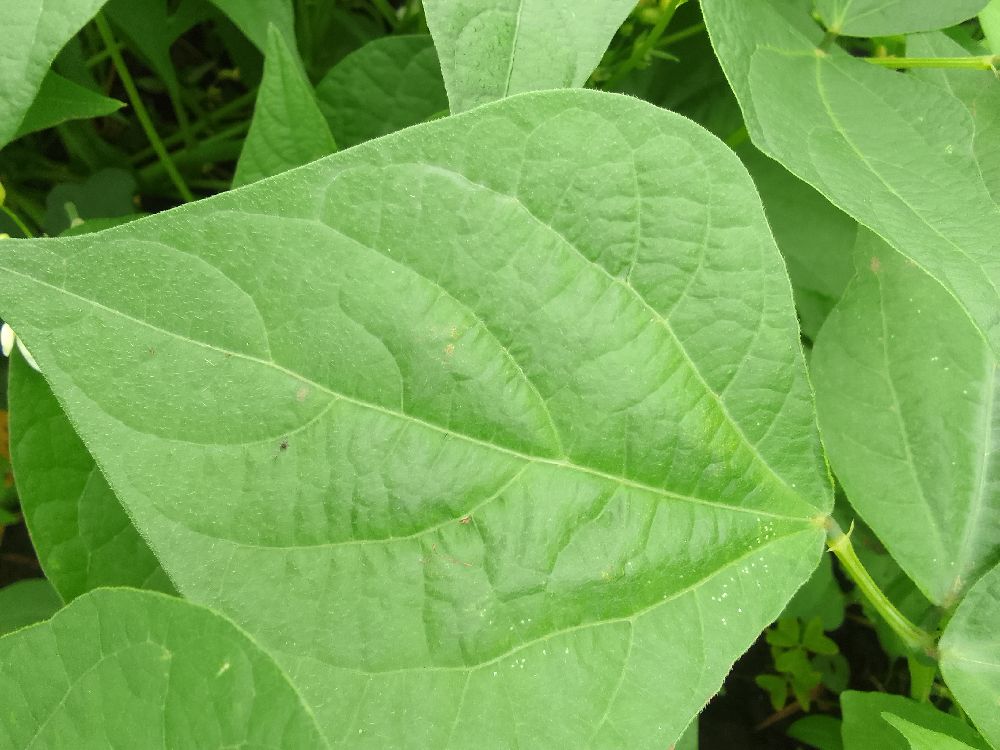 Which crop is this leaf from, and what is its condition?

common bean, healthy
